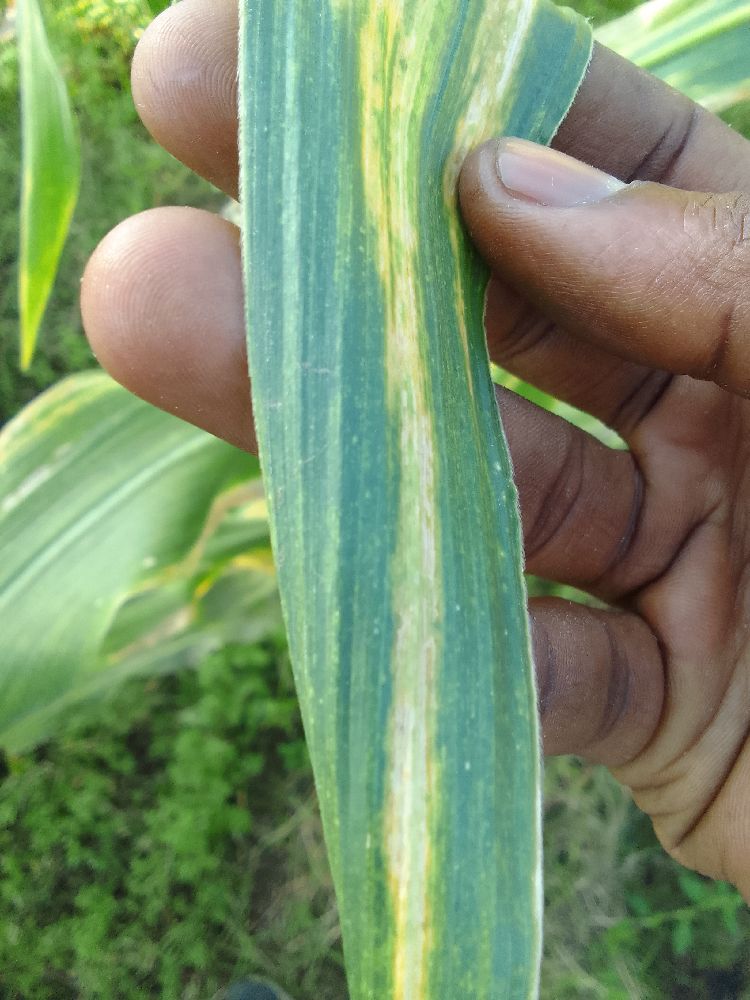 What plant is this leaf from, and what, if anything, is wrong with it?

maize, maize lethal necrosis
